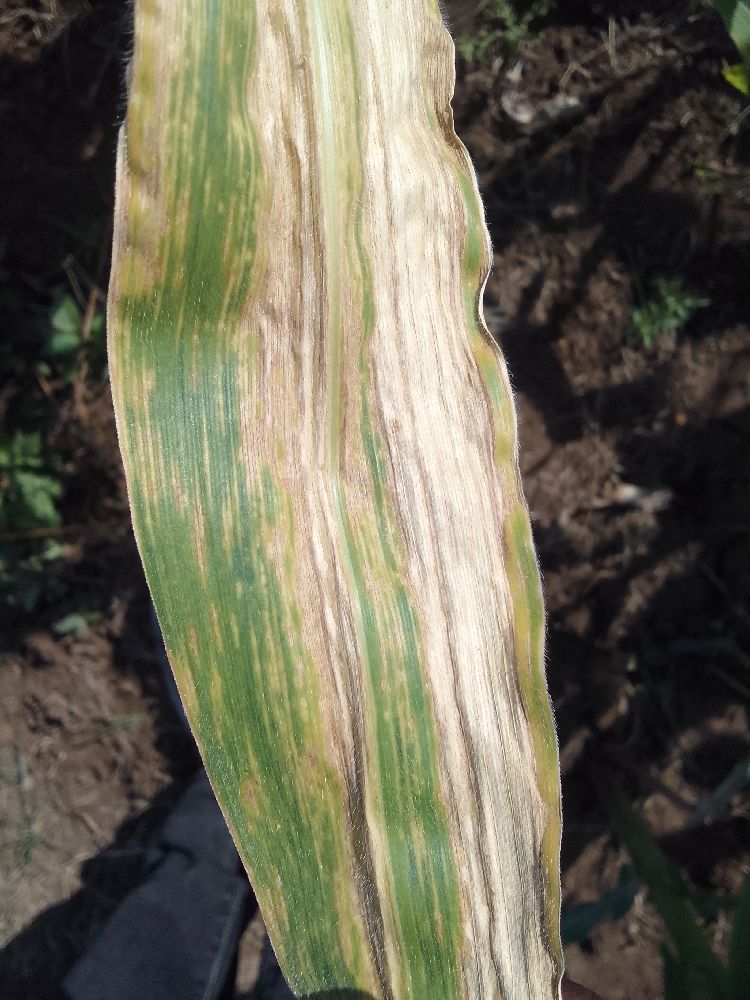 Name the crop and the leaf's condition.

maize, maize lethal necrosis
